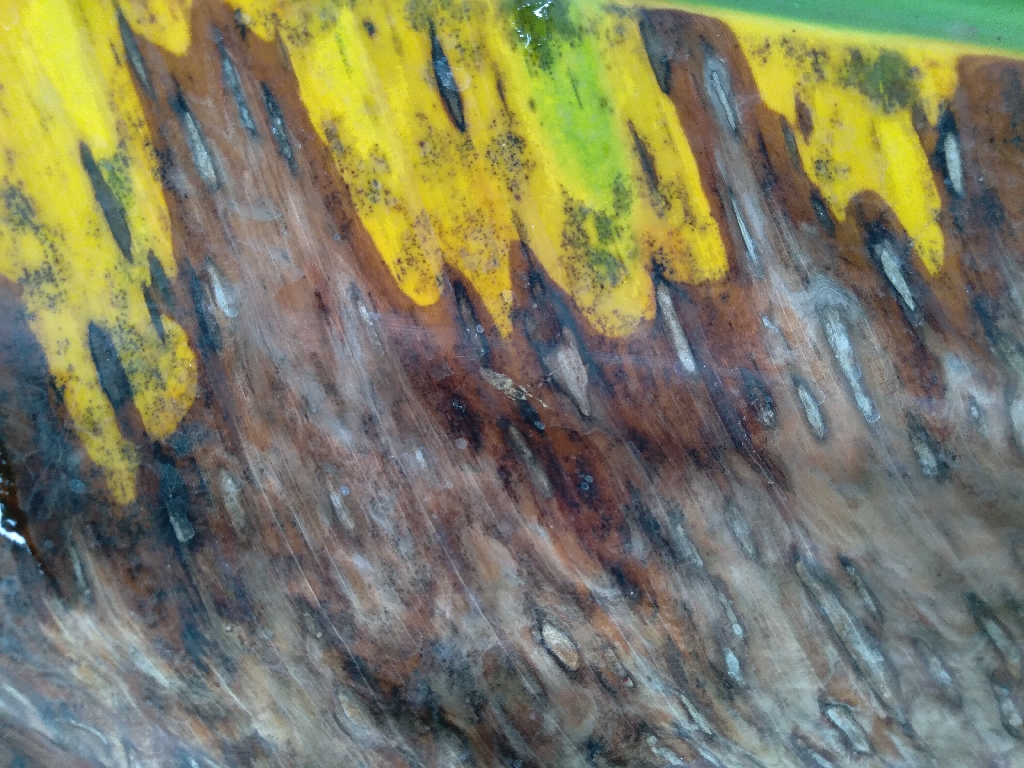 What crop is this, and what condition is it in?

banana, black sigatoka
